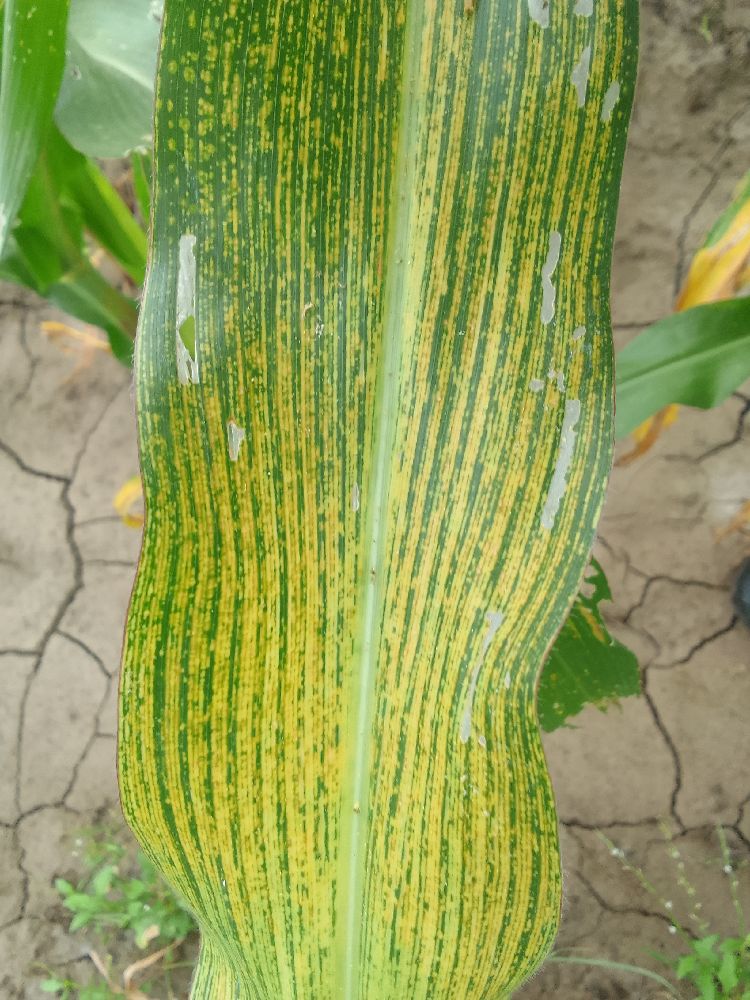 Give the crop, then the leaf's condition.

maize, maize streak virus
